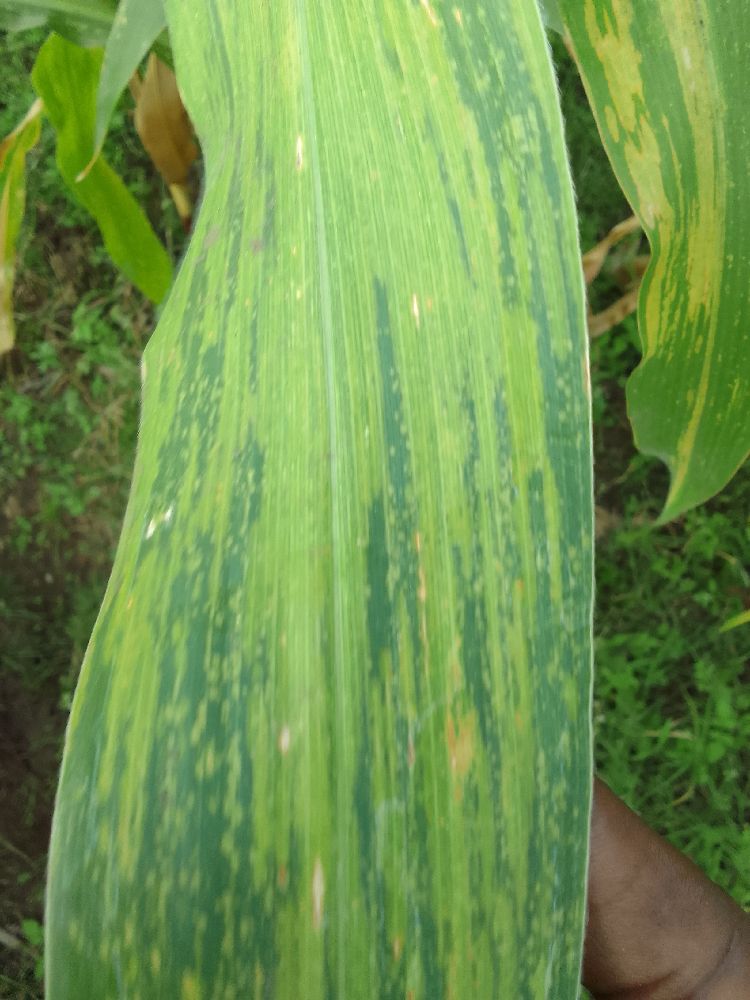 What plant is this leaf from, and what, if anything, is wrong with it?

maize, maize lethal necrosis
